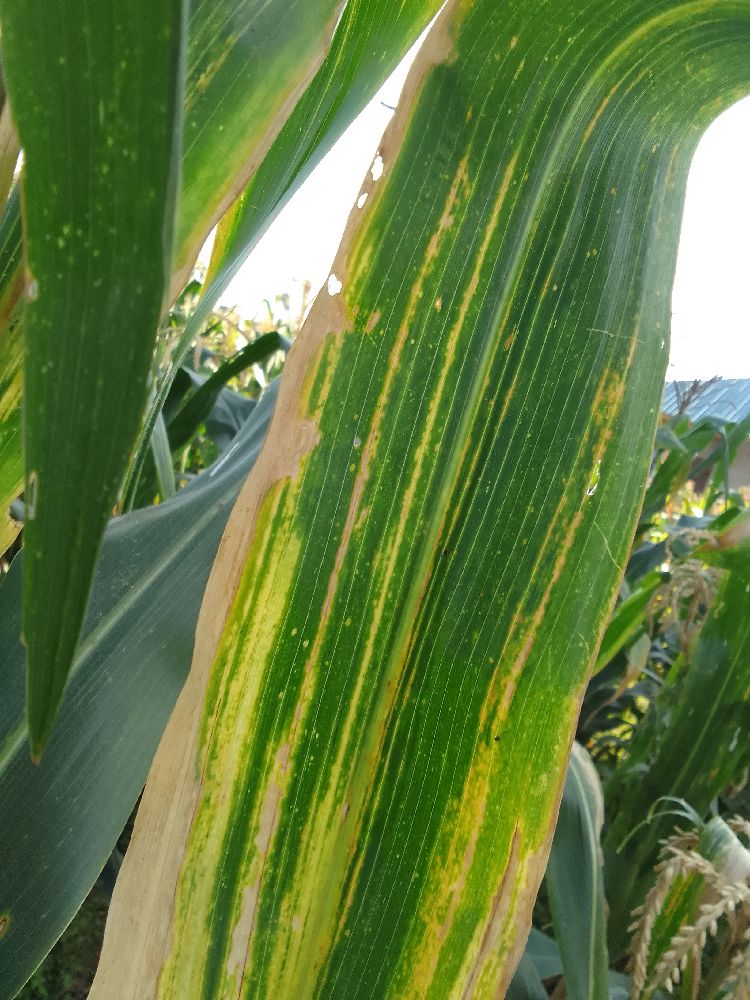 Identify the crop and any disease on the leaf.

maize, maize lethal necrosis
